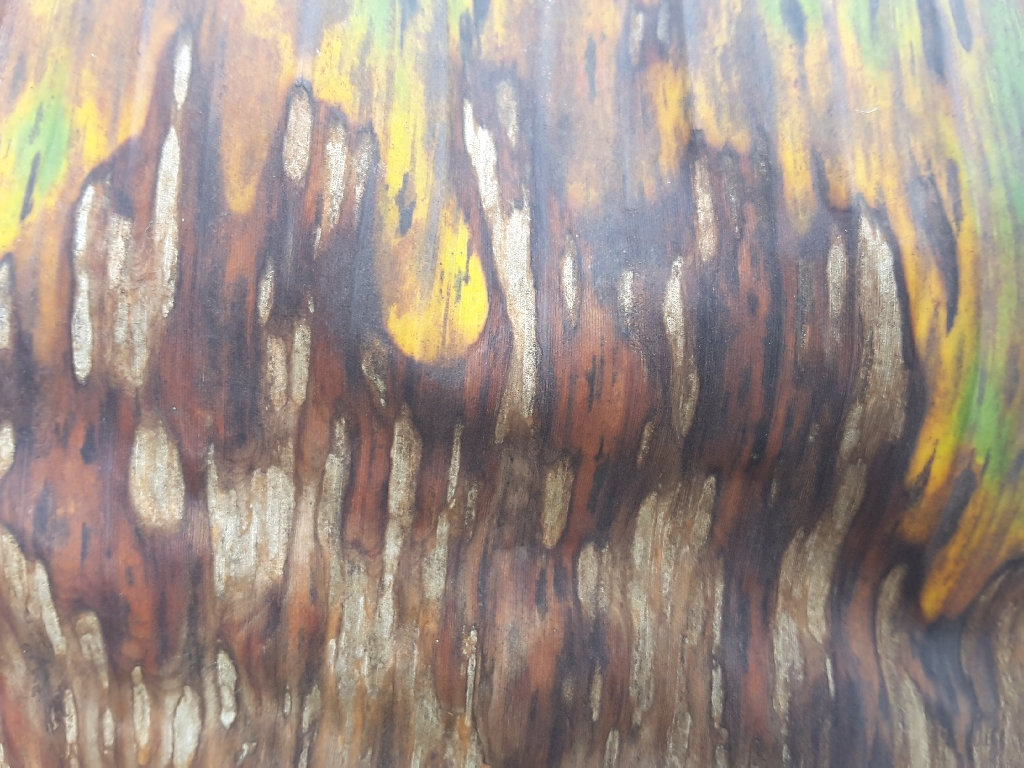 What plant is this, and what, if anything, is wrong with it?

banana, black sigatoka
